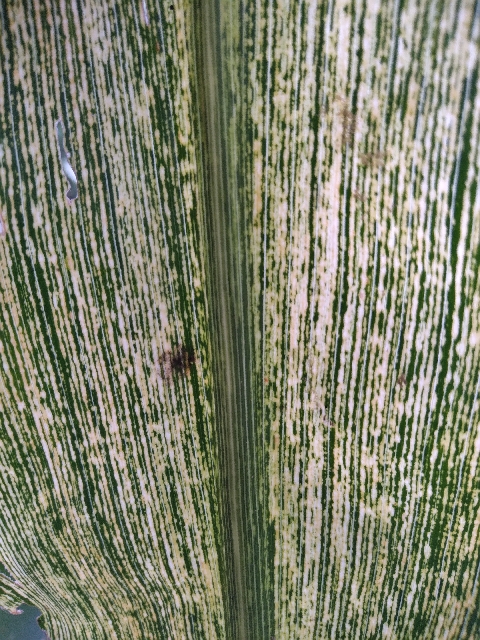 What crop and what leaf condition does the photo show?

maize, maize streak virus
